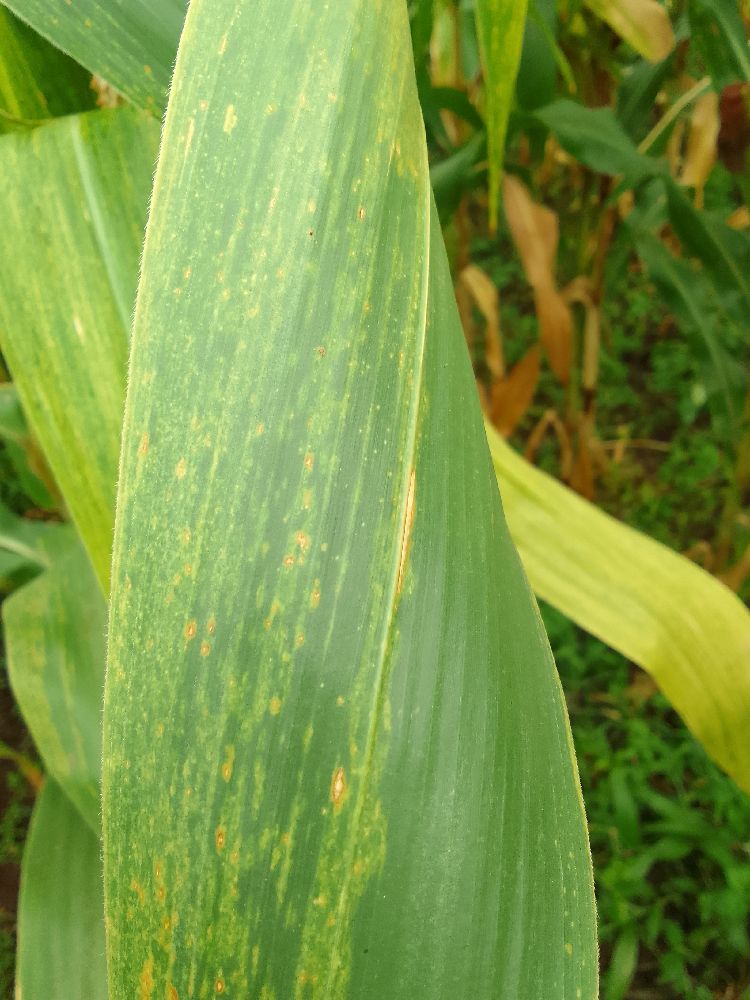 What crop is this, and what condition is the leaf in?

maize, maize lethal necrosis
